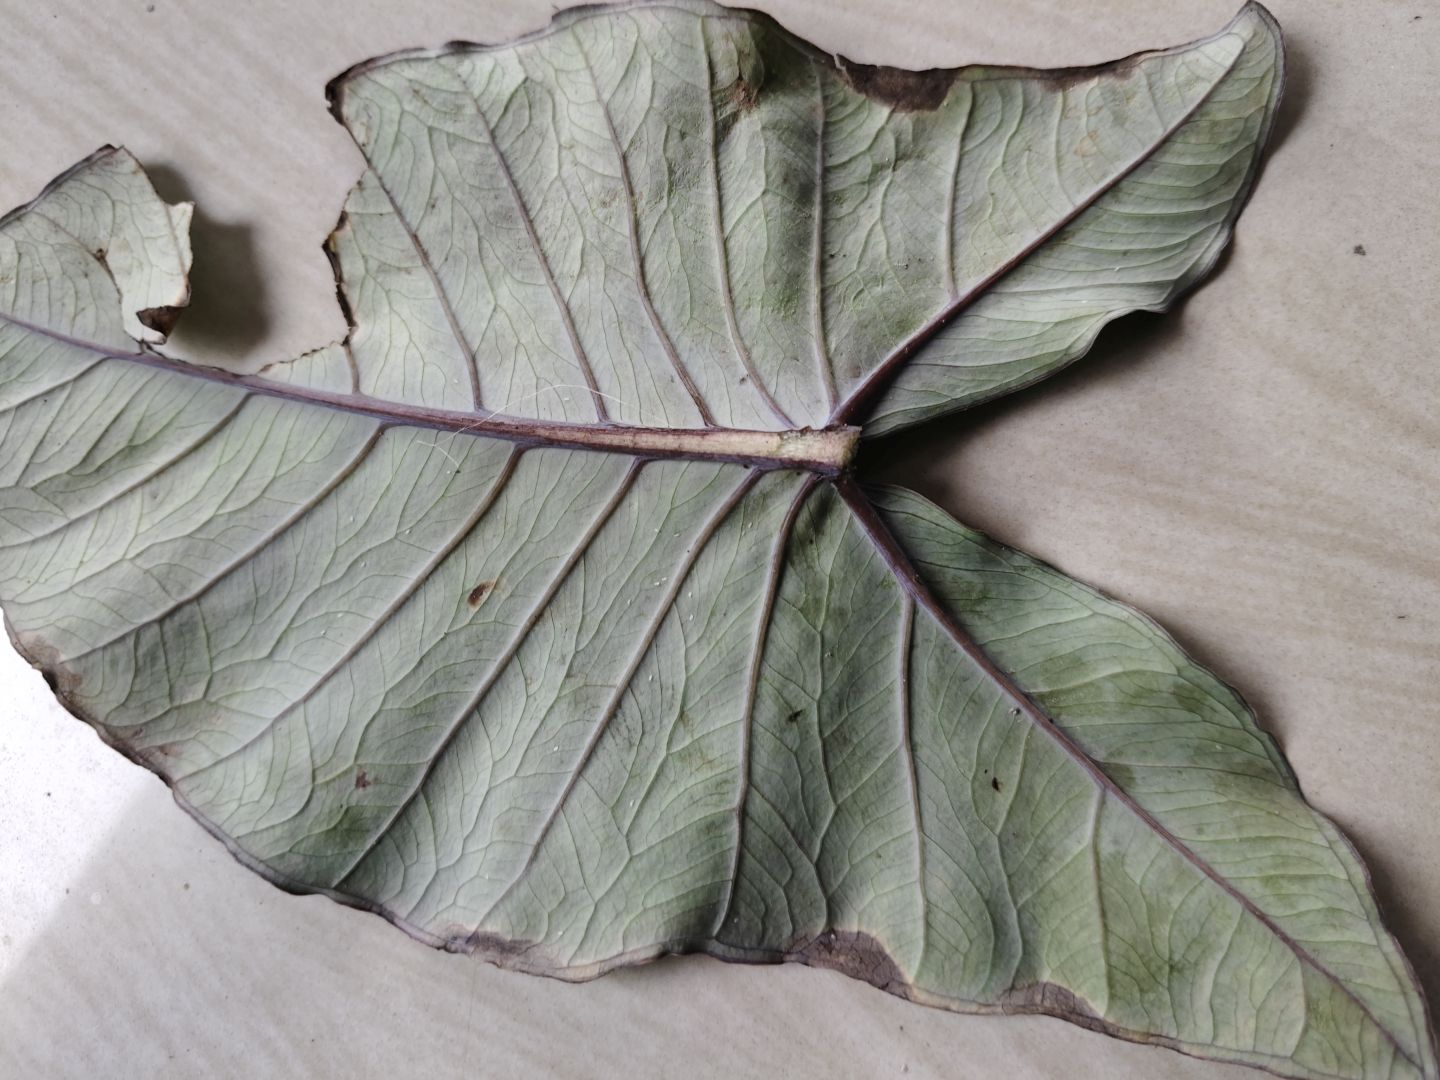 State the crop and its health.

taro, leaf blight
